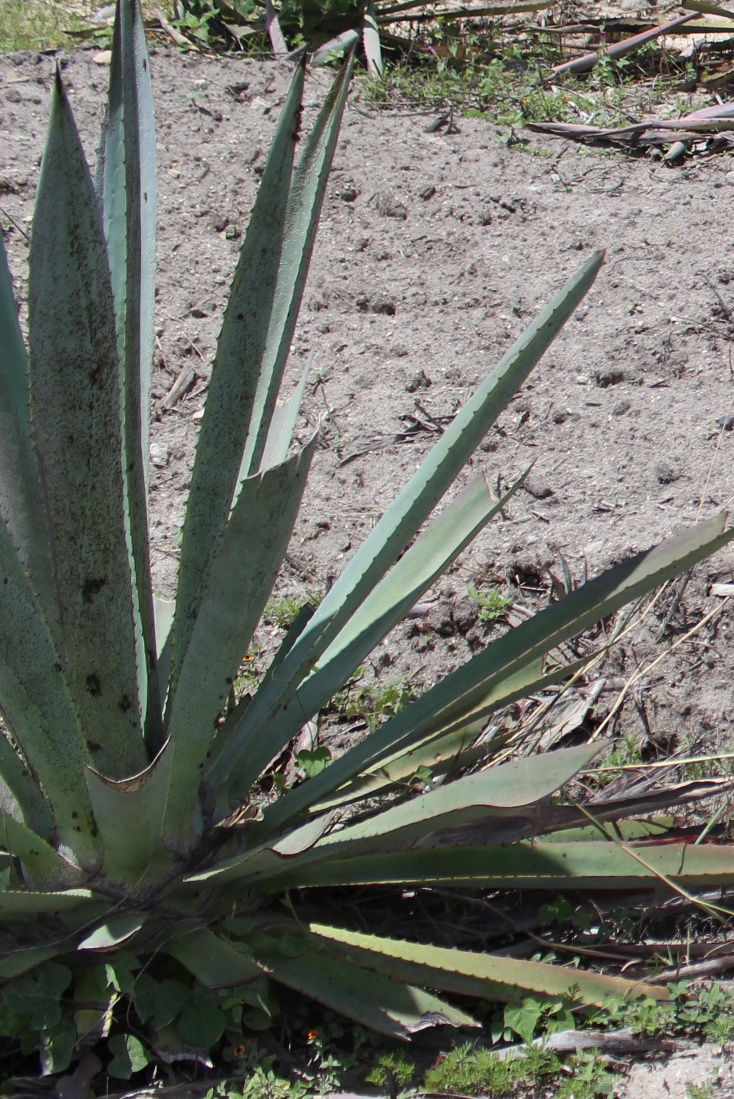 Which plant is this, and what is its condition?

agave, spotted
